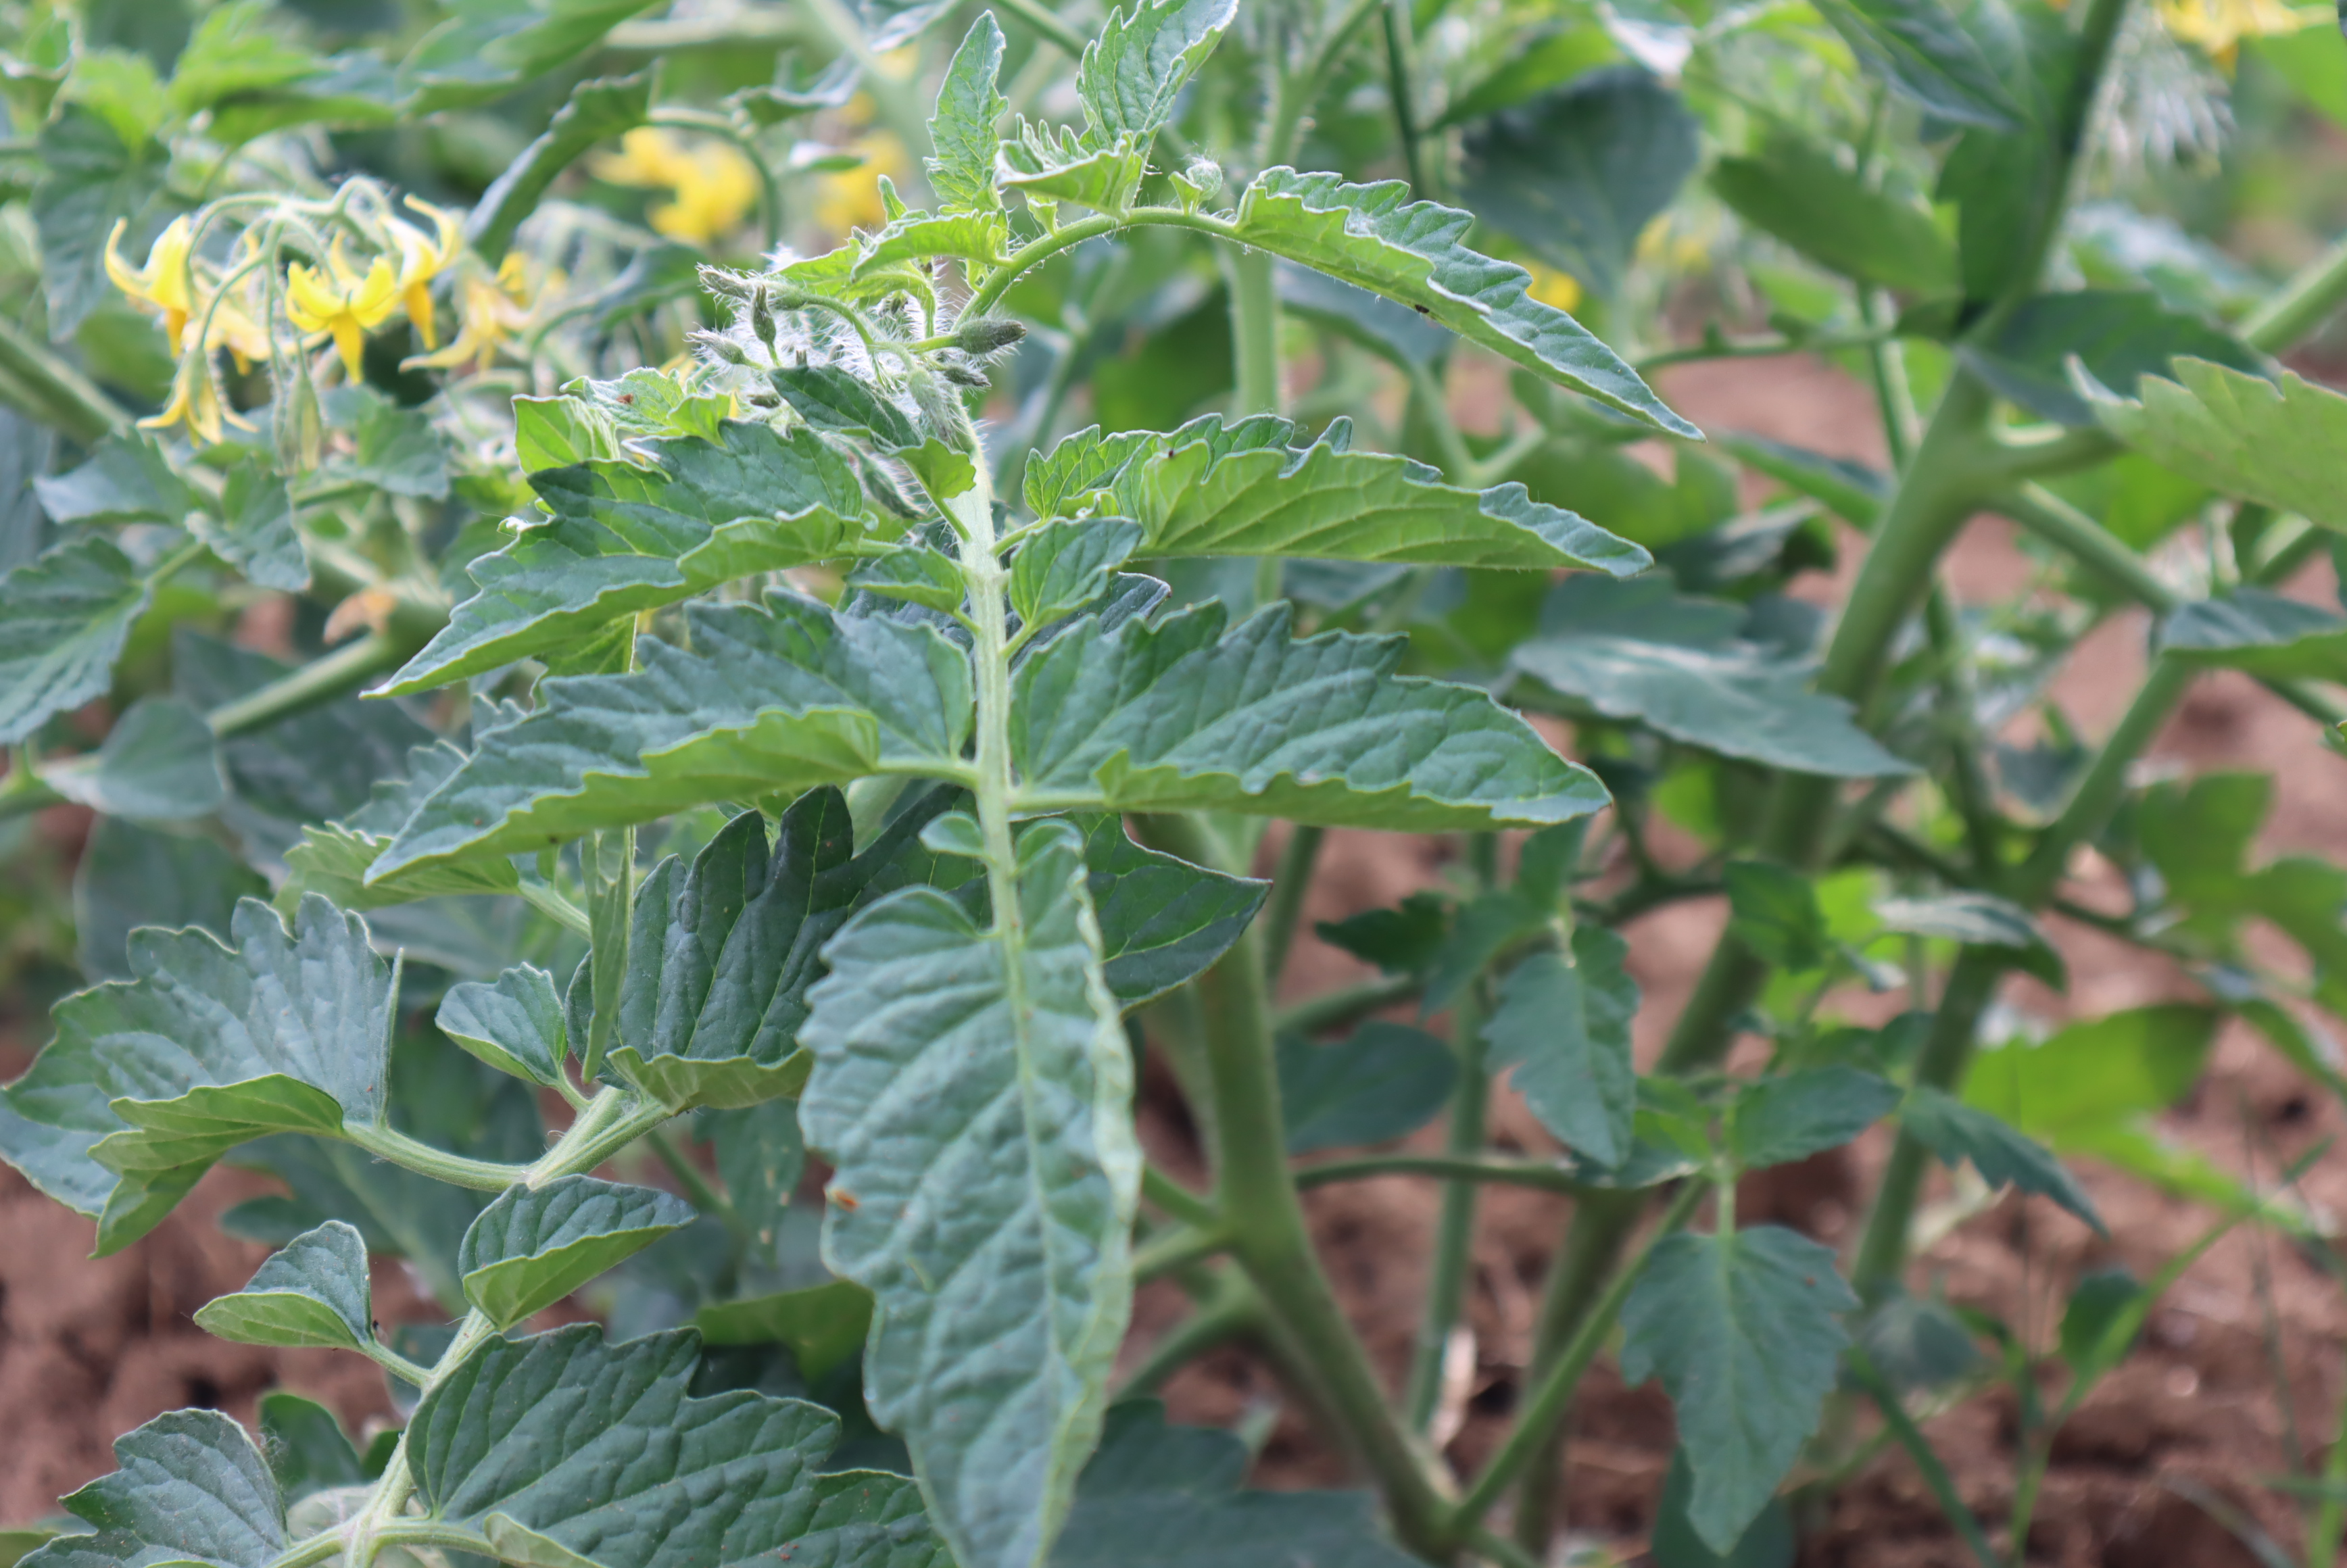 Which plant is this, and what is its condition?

tomato, healthy
